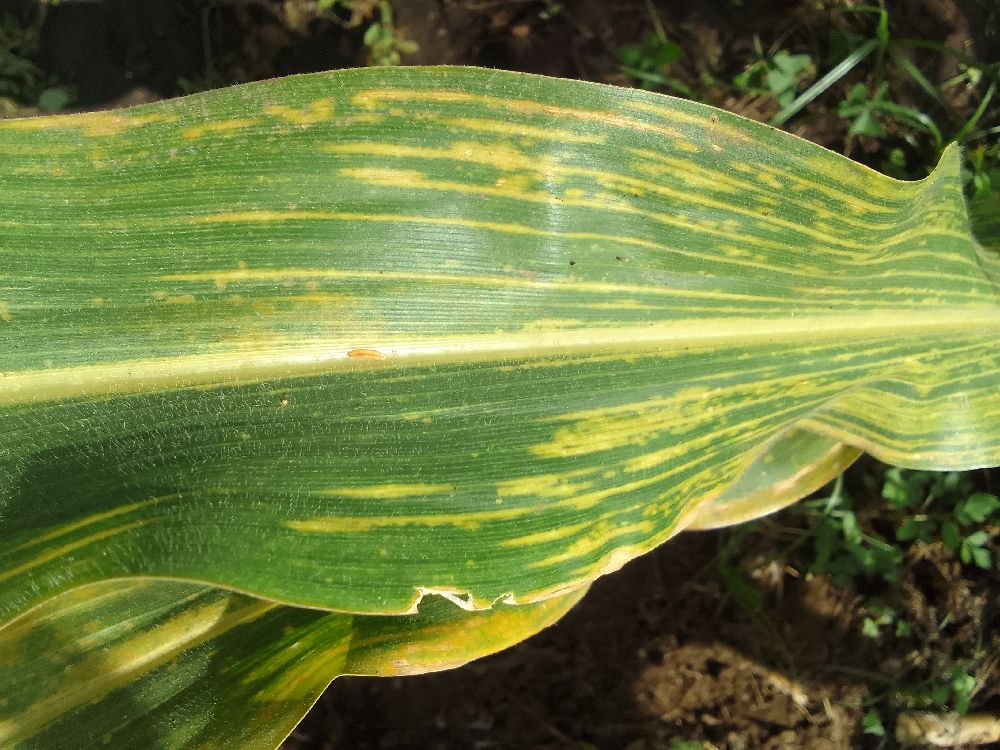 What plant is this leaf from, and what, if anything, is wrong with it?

maize, maize lethal necrosis
